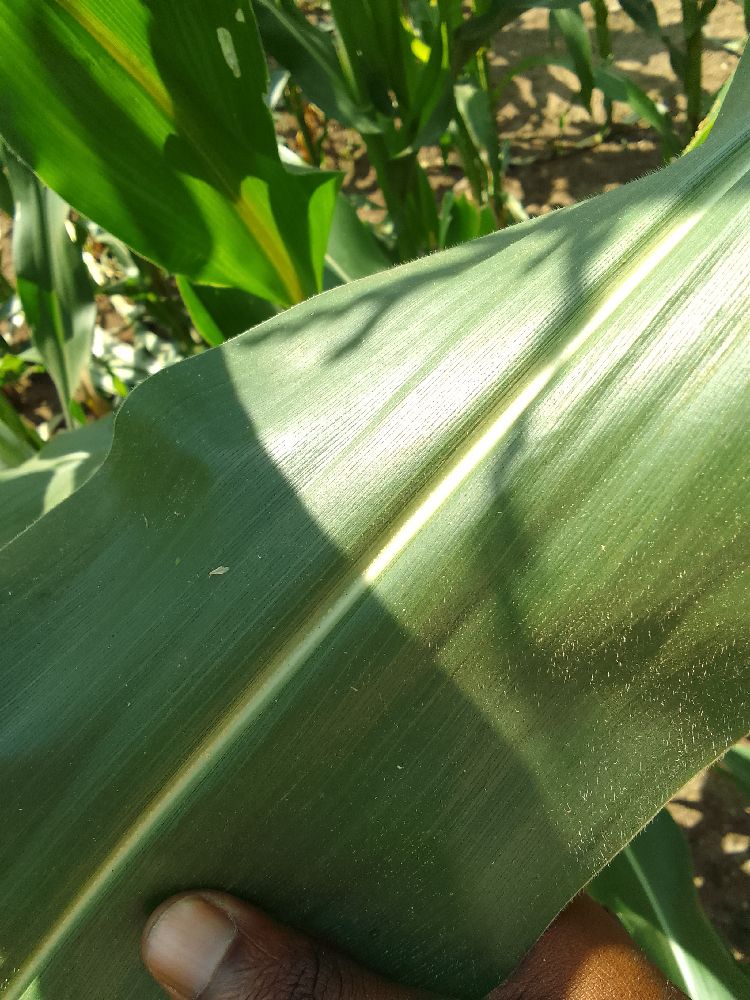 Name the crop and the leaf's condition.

maize, healthy
